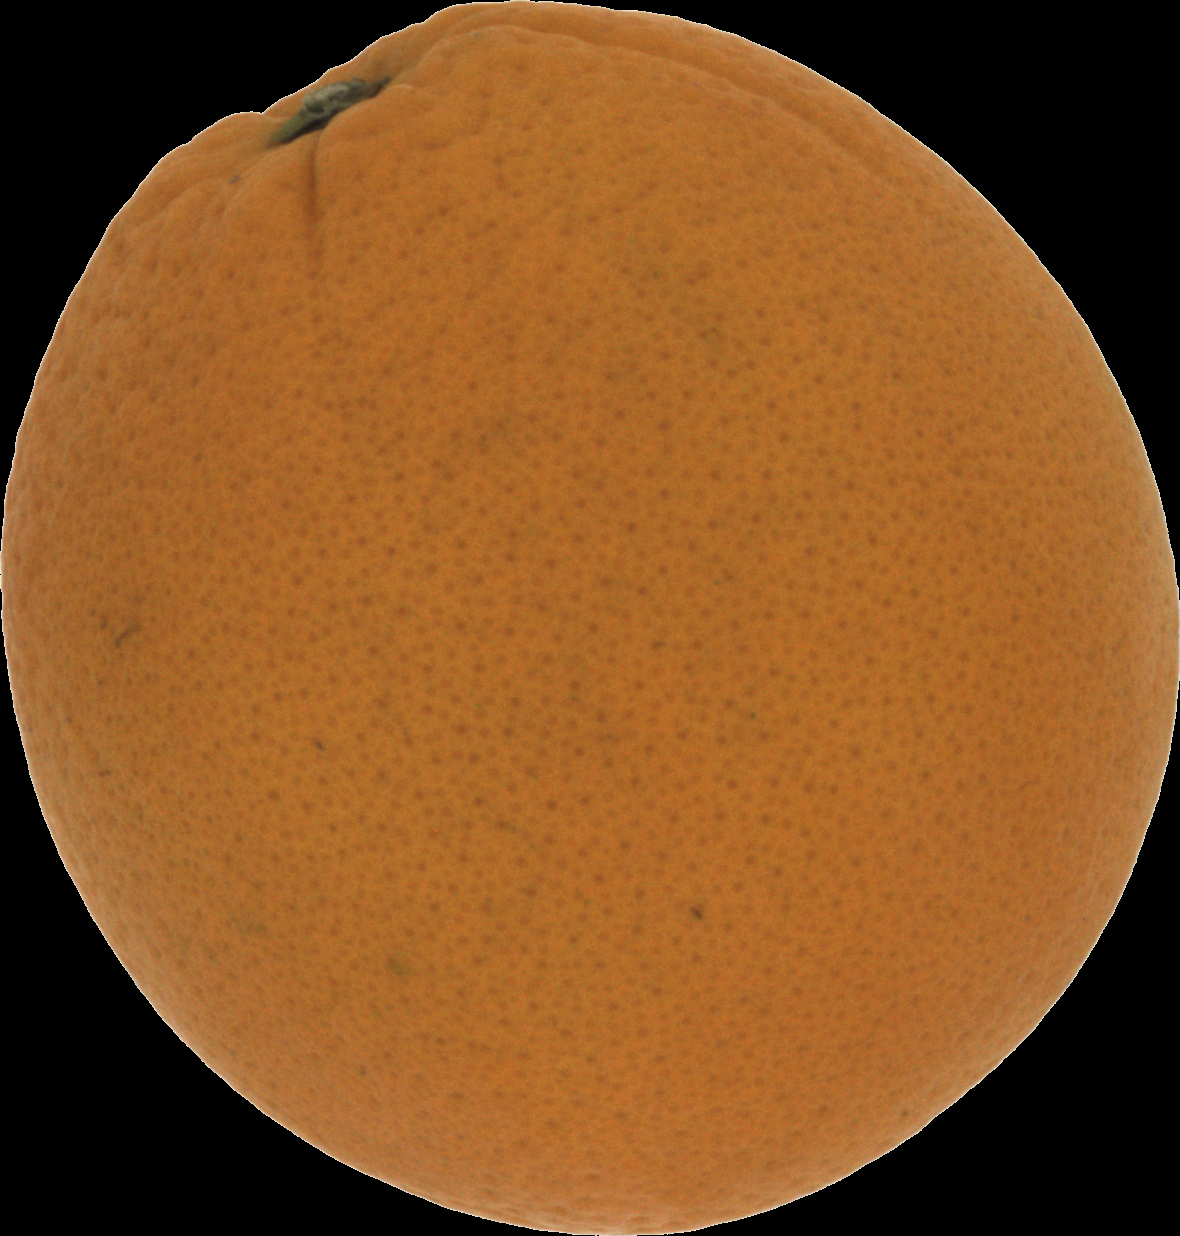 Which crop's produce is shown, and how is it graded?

orange, good
